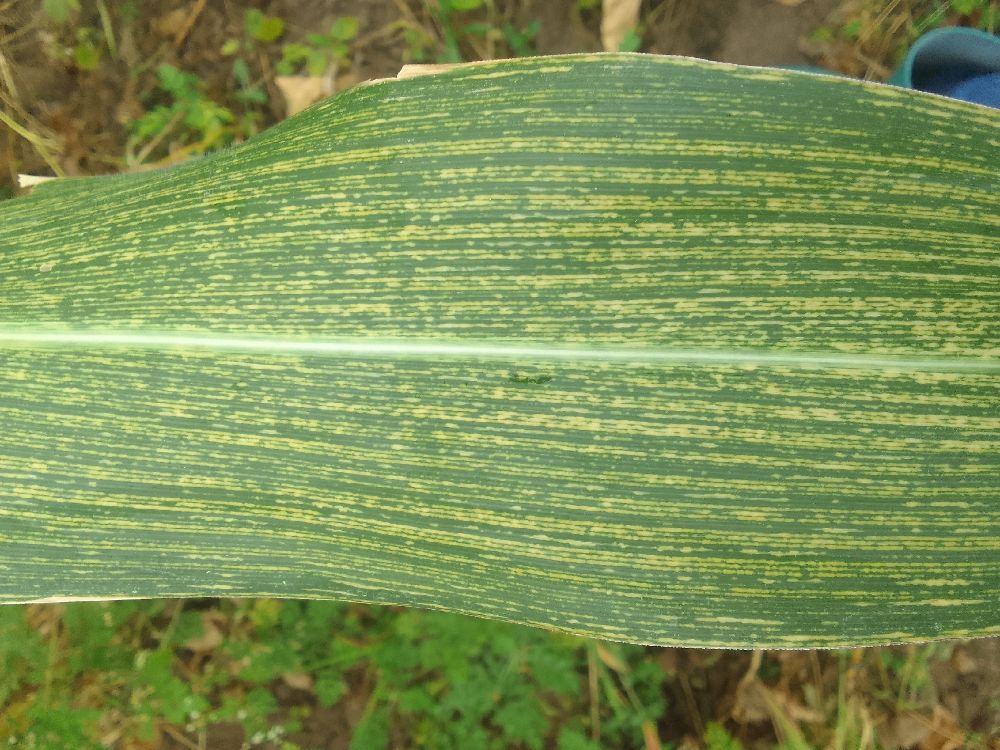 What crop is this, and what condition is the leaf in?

maize, maize streak virus
